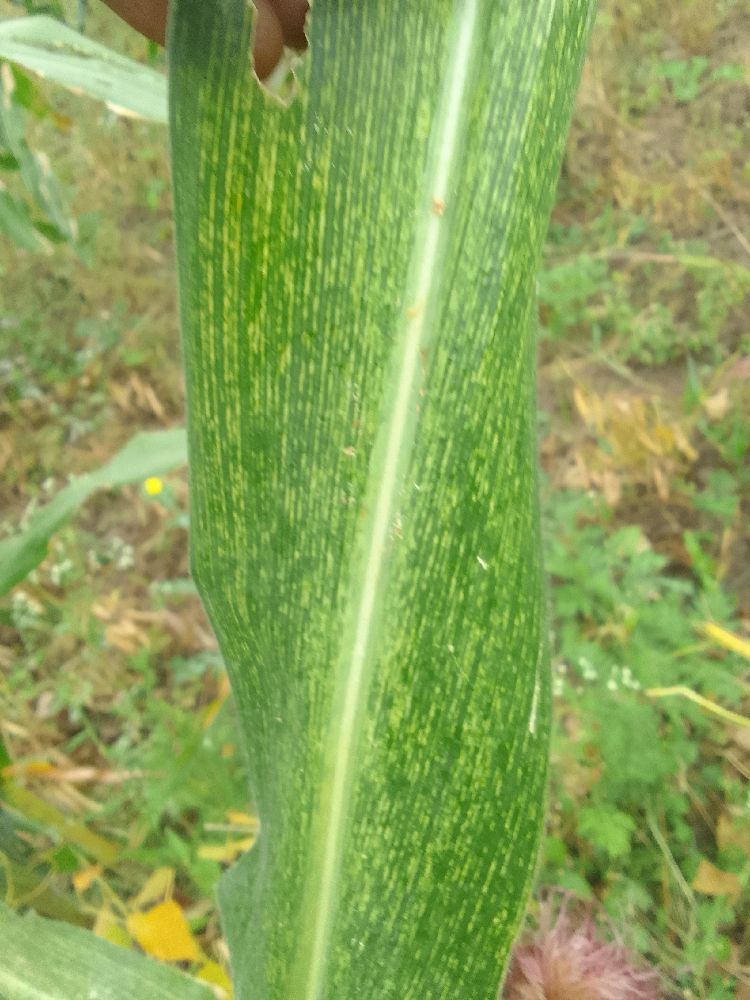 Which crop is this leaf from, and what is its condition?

maize, maize streak virus
